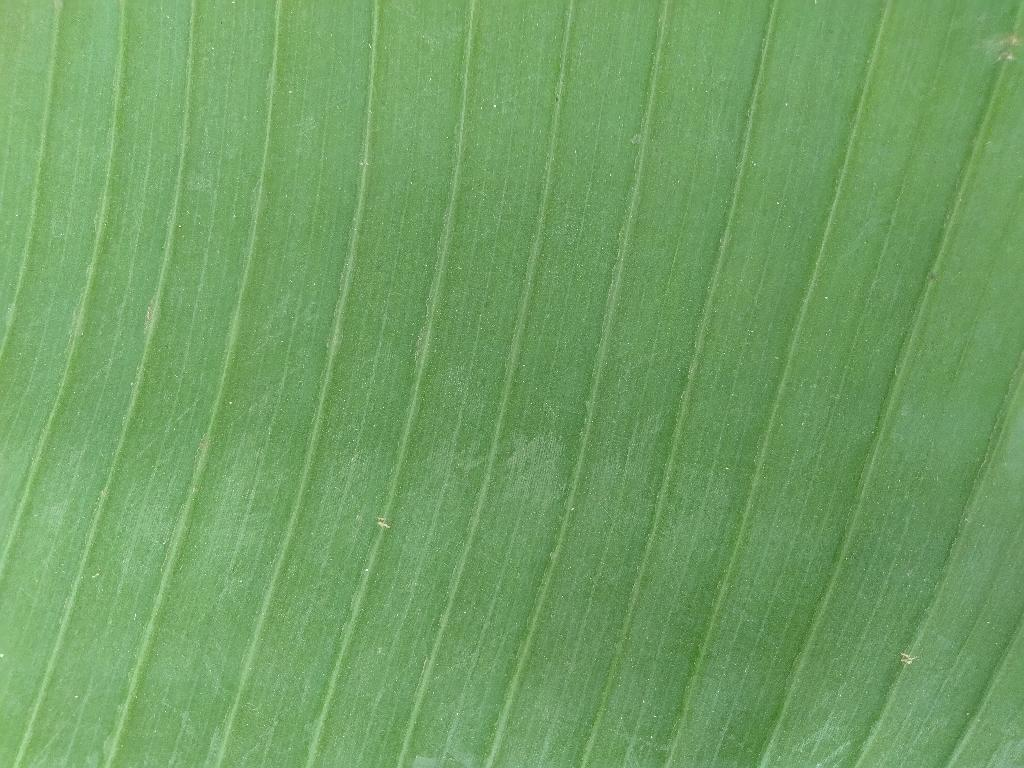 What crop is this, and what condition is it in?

banana, healthy
